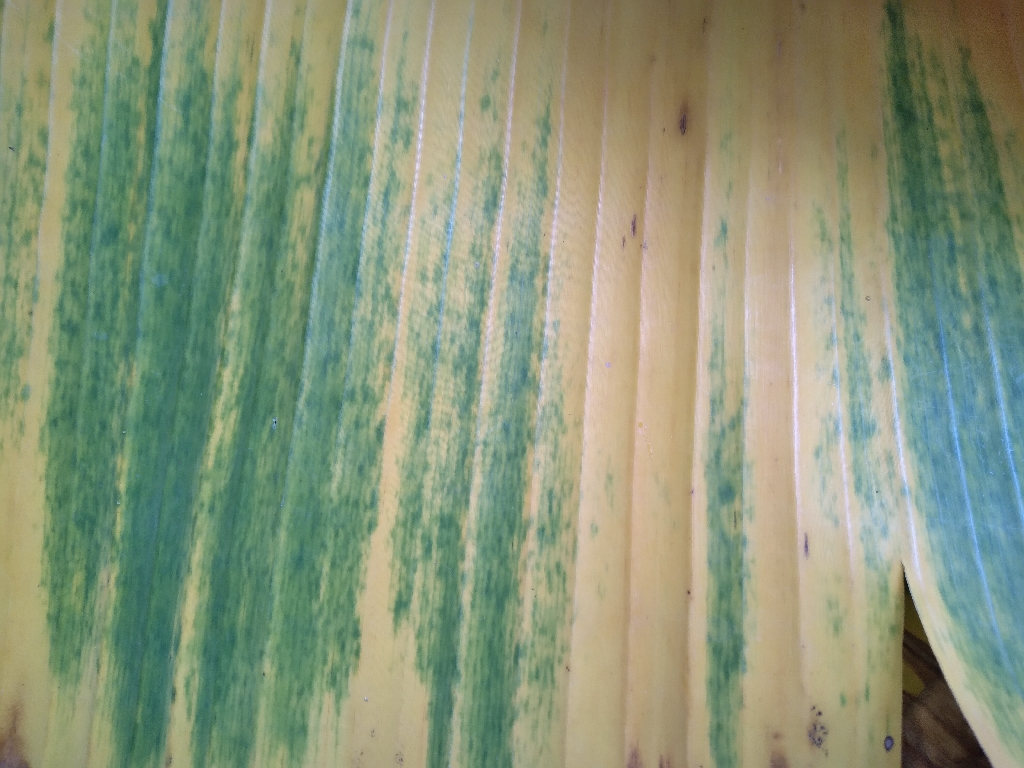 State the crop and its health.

banana, fusarium wilt race 1
